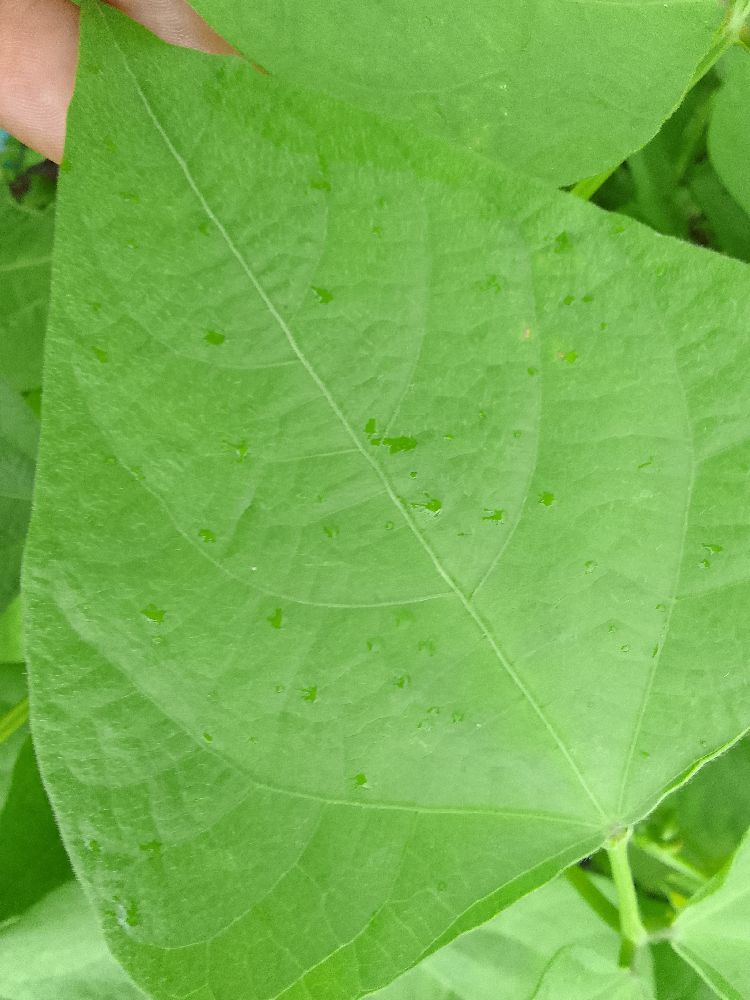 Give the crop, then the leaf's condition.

common bean, healthy
